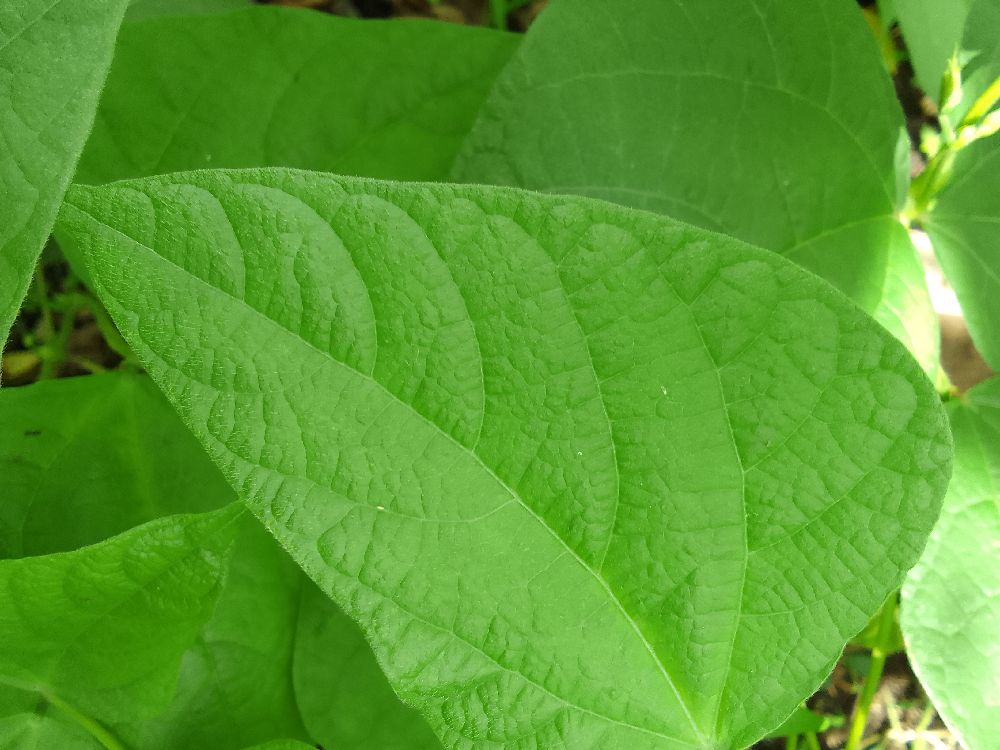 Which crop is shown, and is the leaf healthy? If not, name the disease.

common bean, healthy
